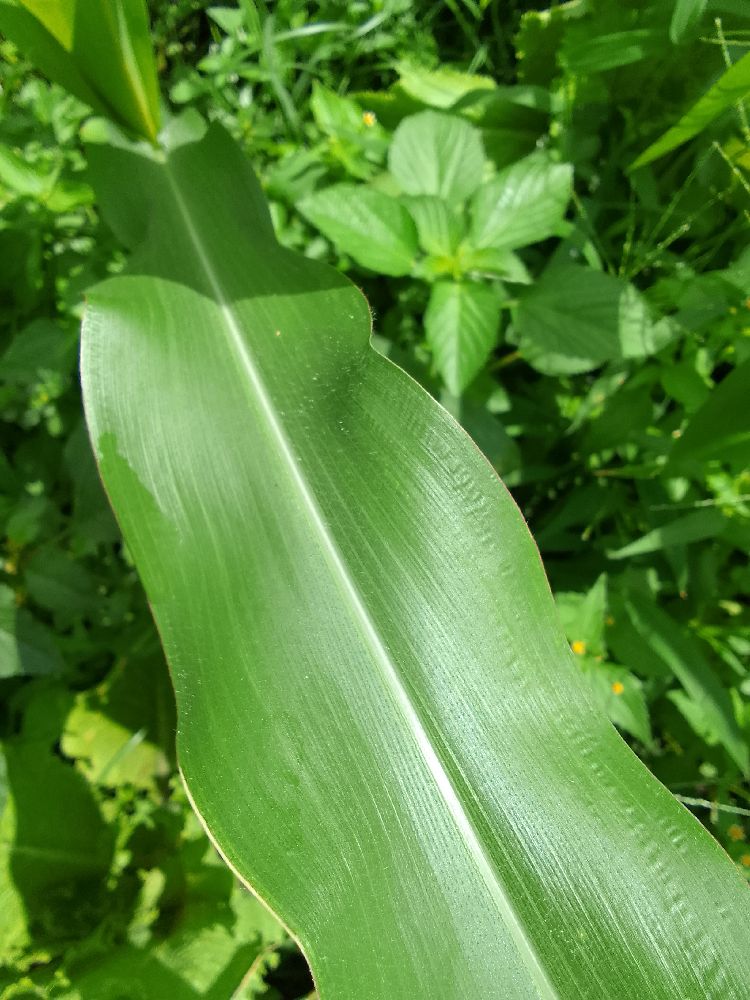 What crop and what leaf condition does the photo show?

maize, healthy
